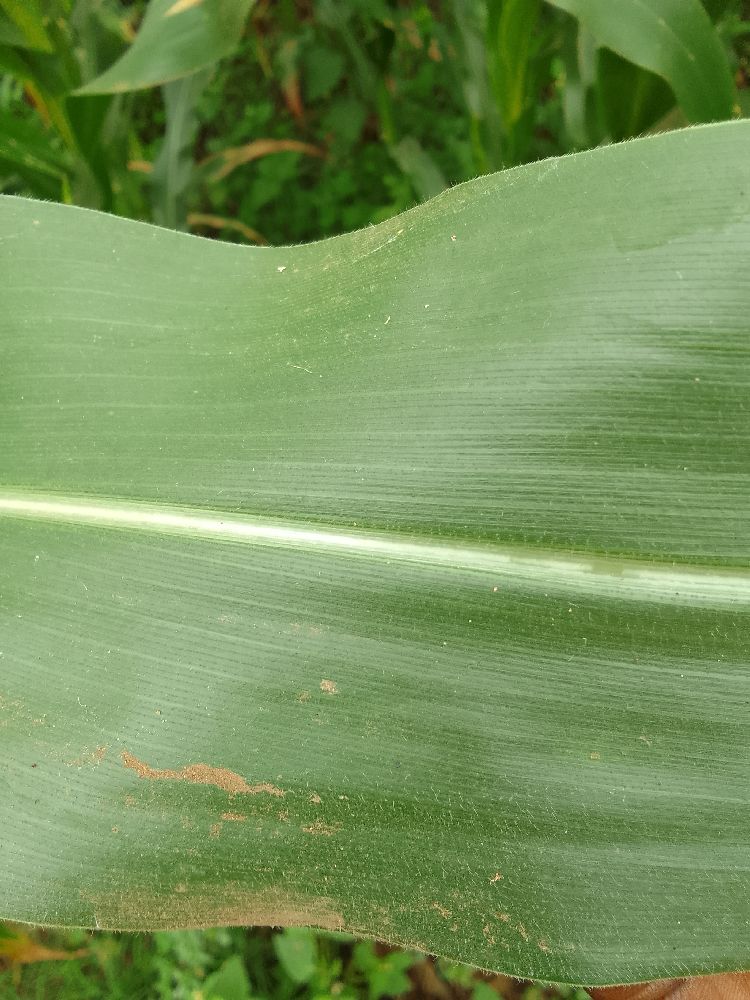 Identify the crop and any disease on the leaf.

maize, healthy
